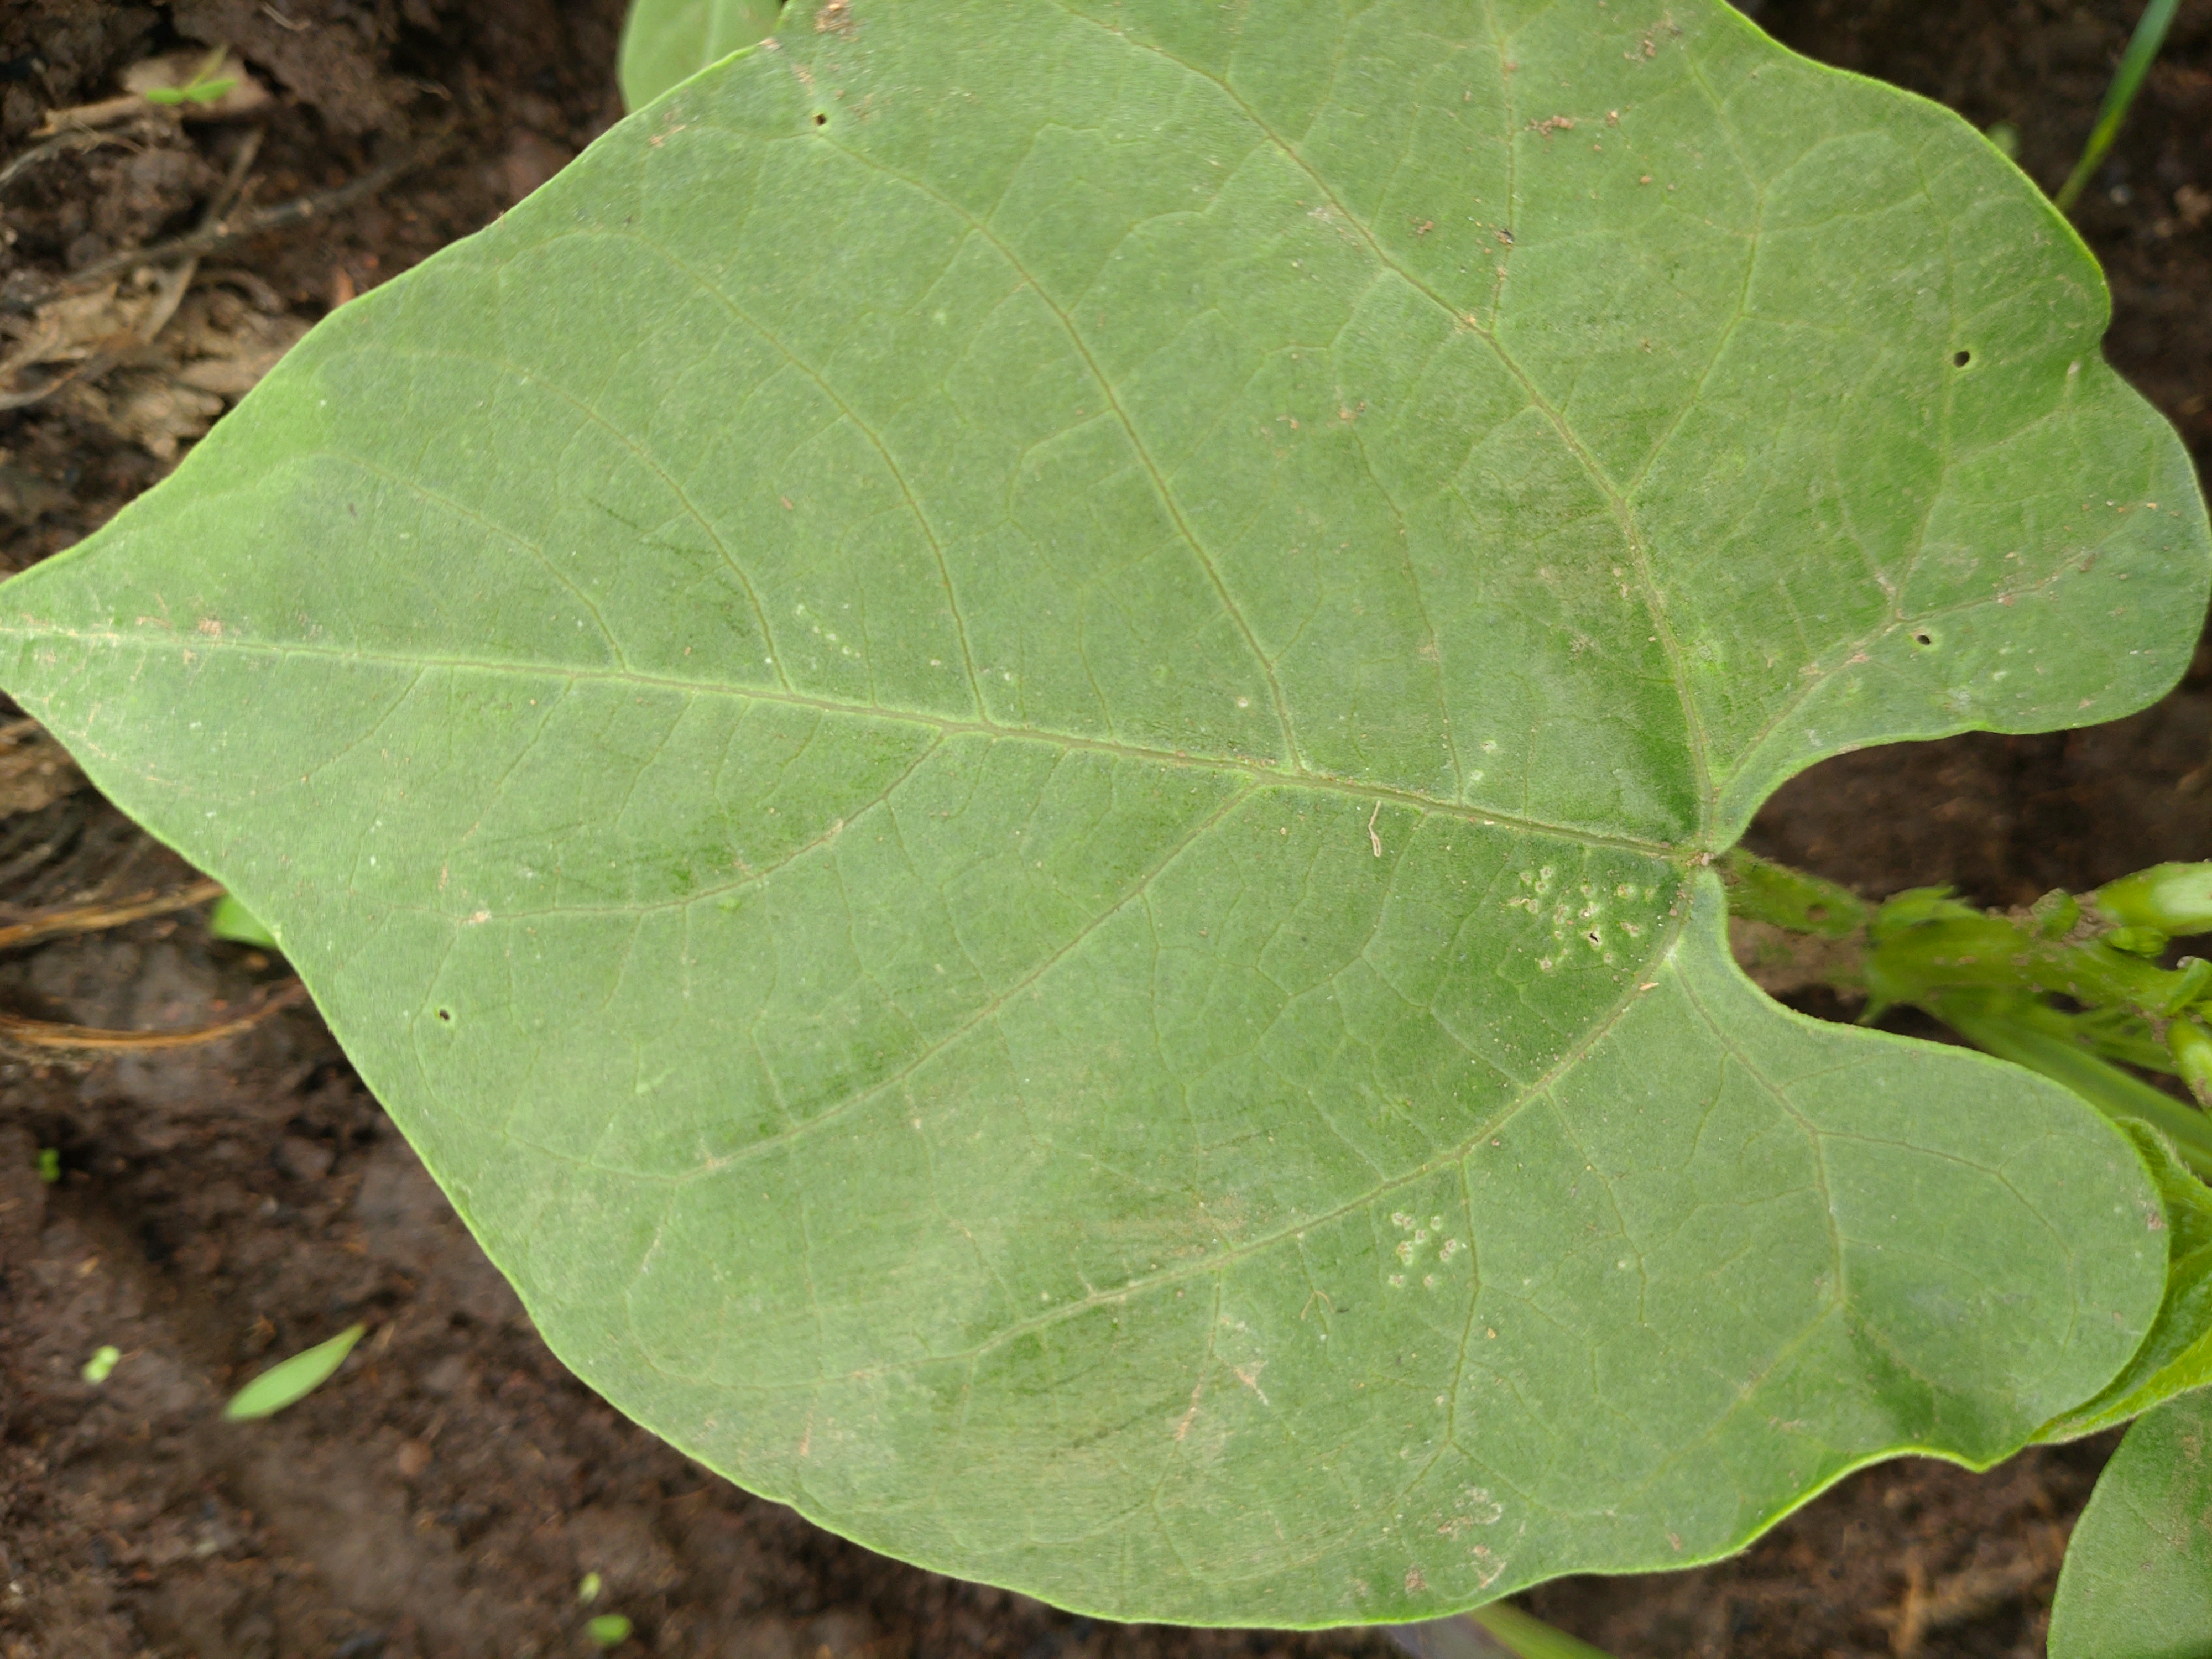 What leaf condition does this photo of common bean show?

healthy
